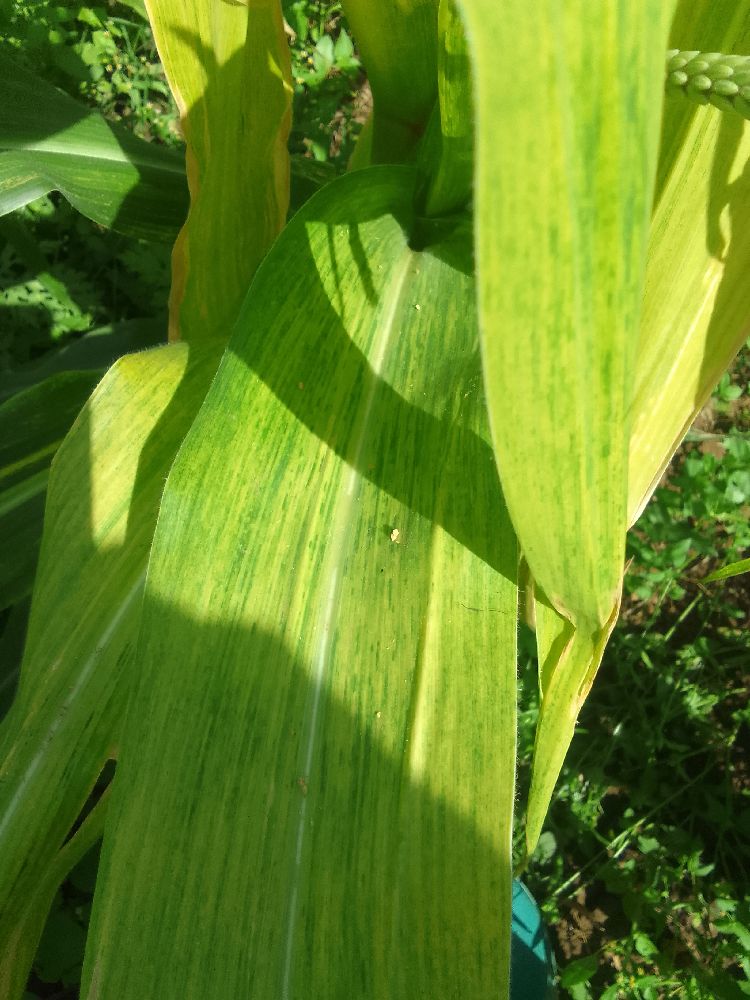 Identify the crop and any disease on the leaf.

maize, maize lethal necrosis
